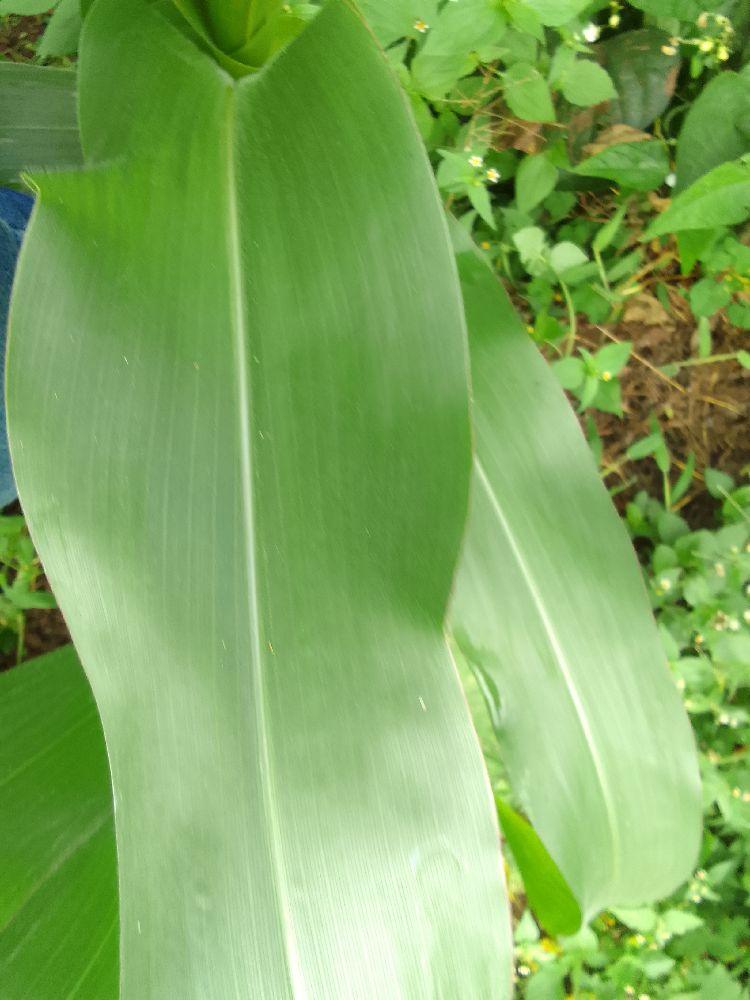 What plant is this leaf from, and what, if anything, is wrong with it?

maize, healthy
